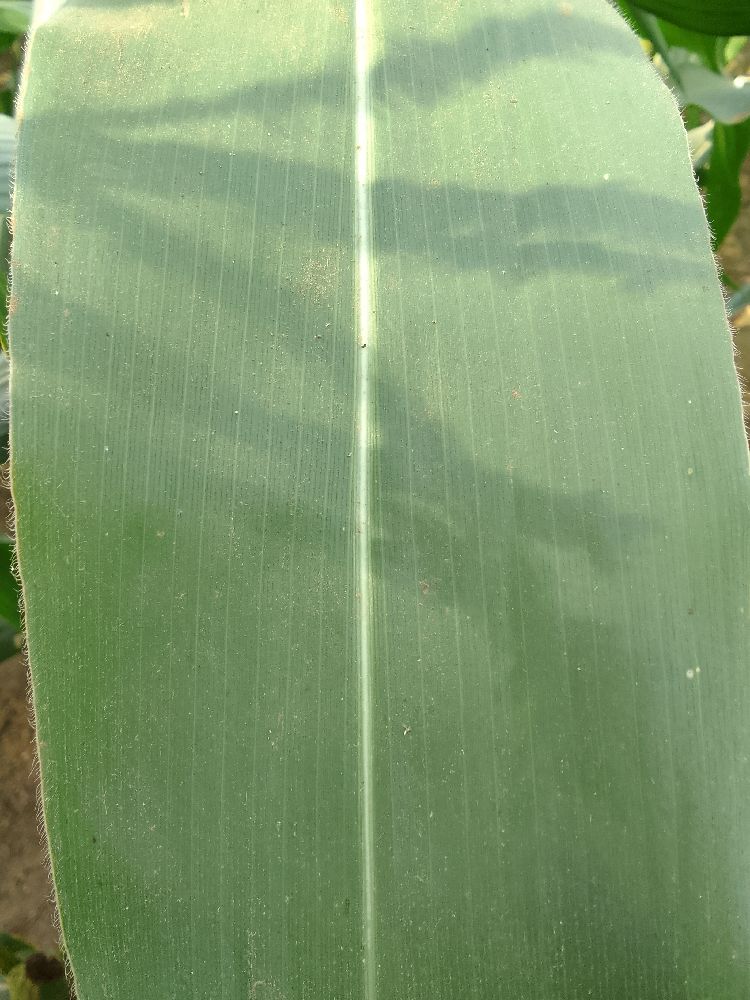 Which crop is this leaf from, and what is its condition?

maize, healthy
